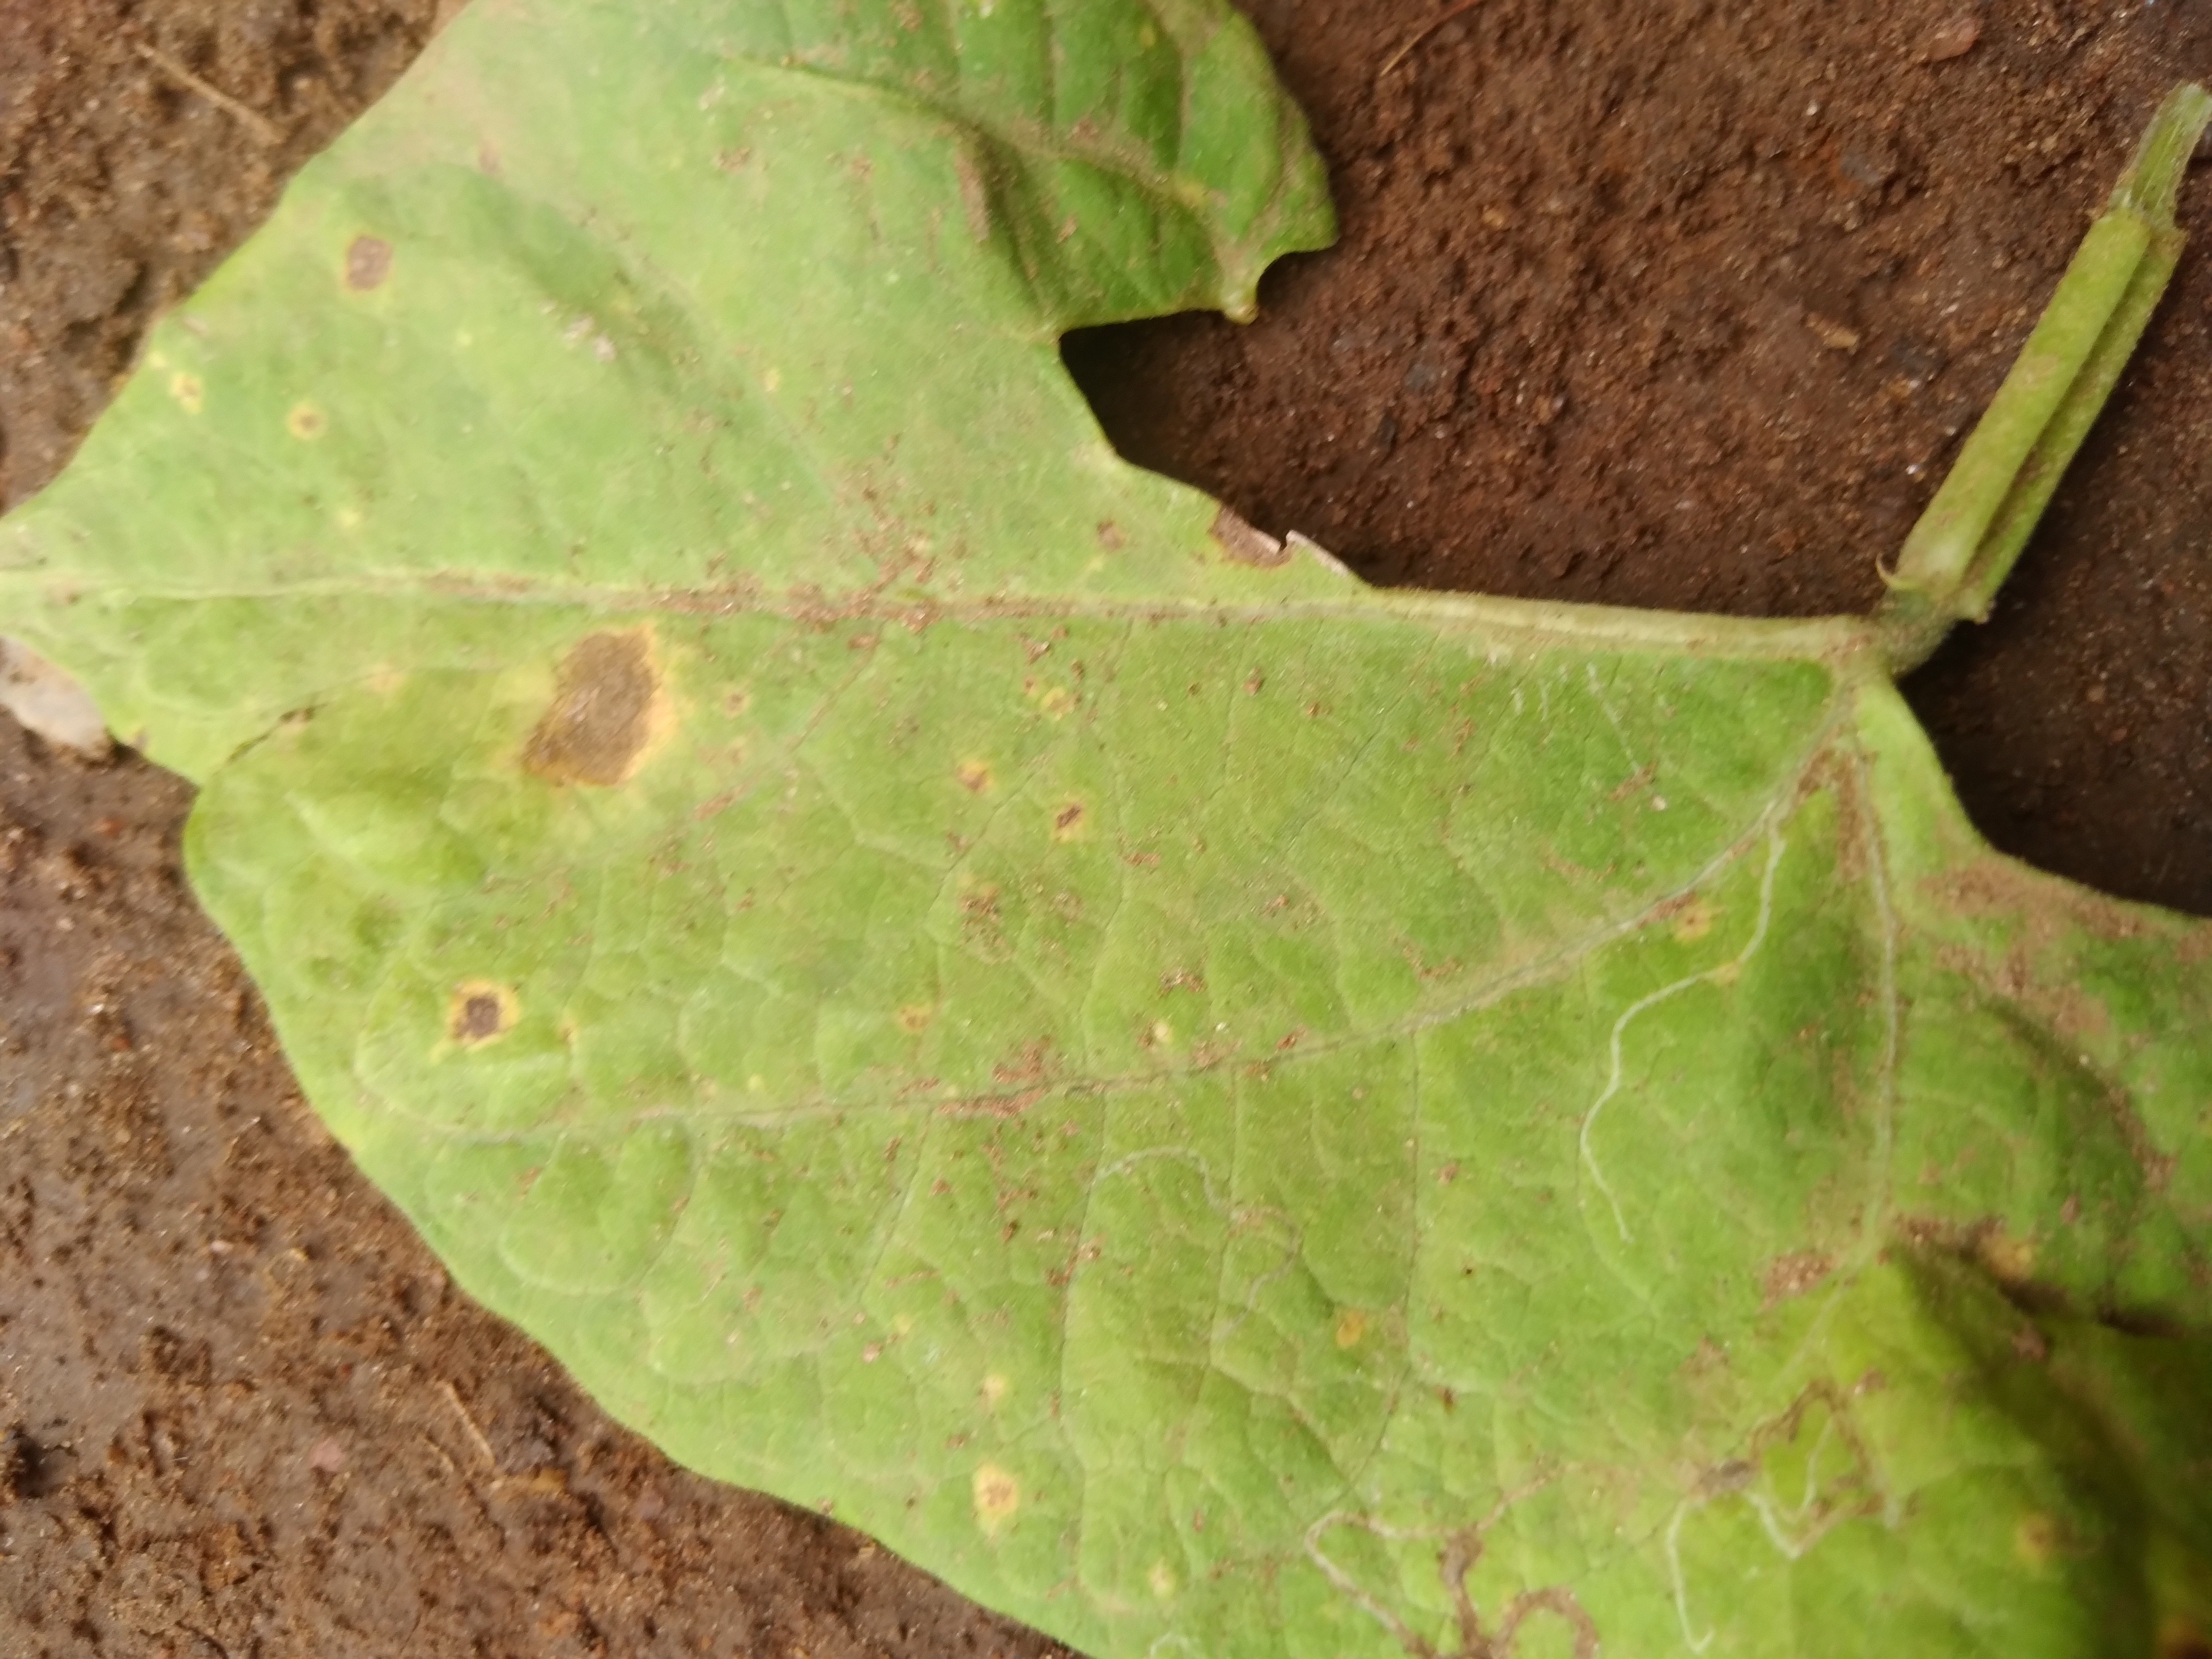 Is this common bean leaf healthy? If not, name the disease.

rust
